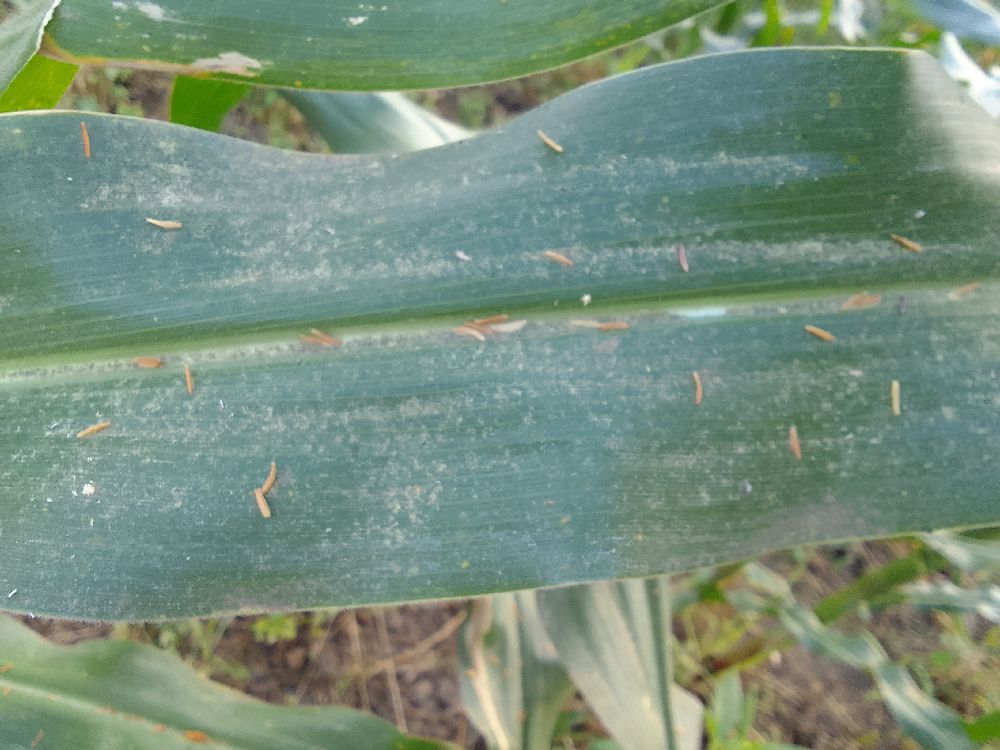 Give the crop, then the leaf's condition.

maize, healthy
